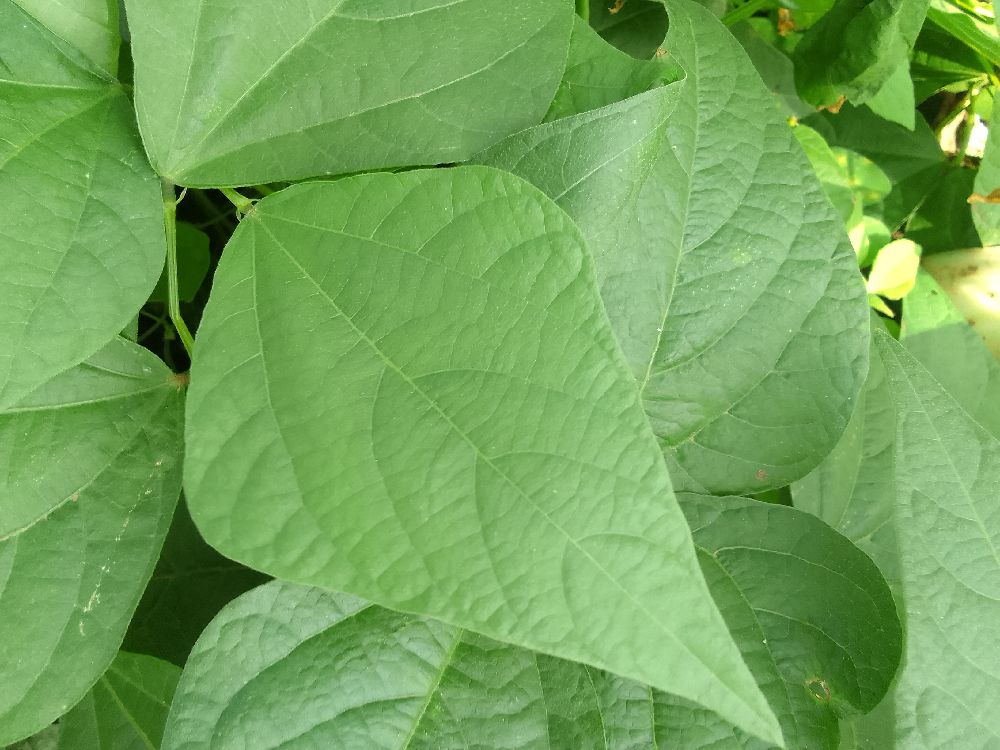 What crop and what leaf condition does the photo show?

common bean, healthy
